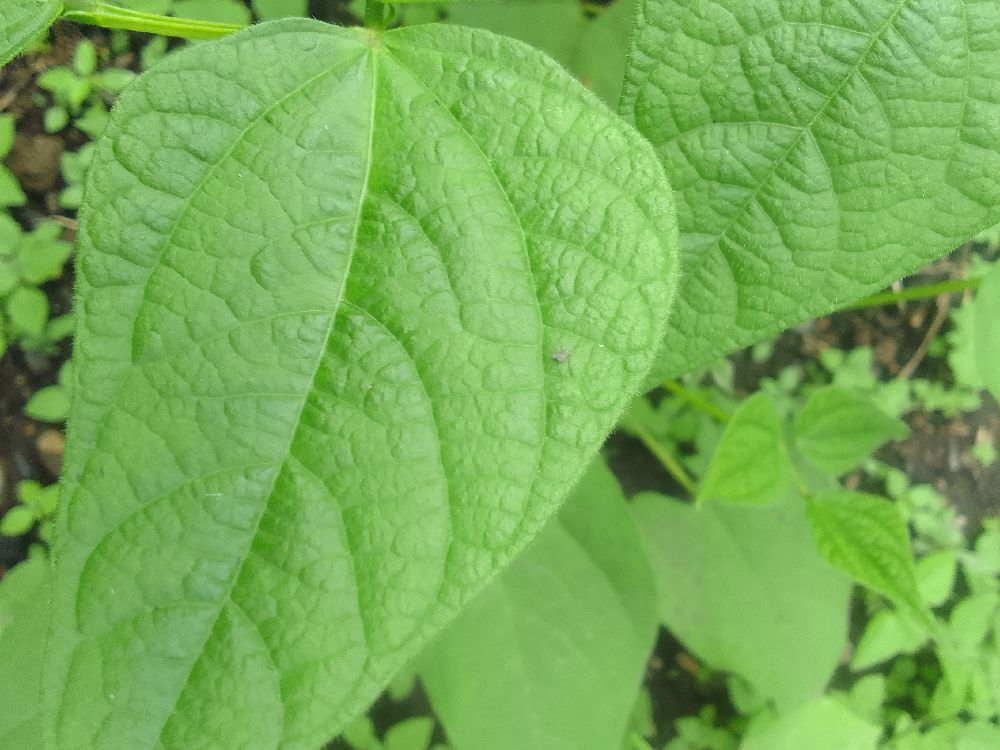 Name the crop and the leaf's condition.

common bean, healthy
